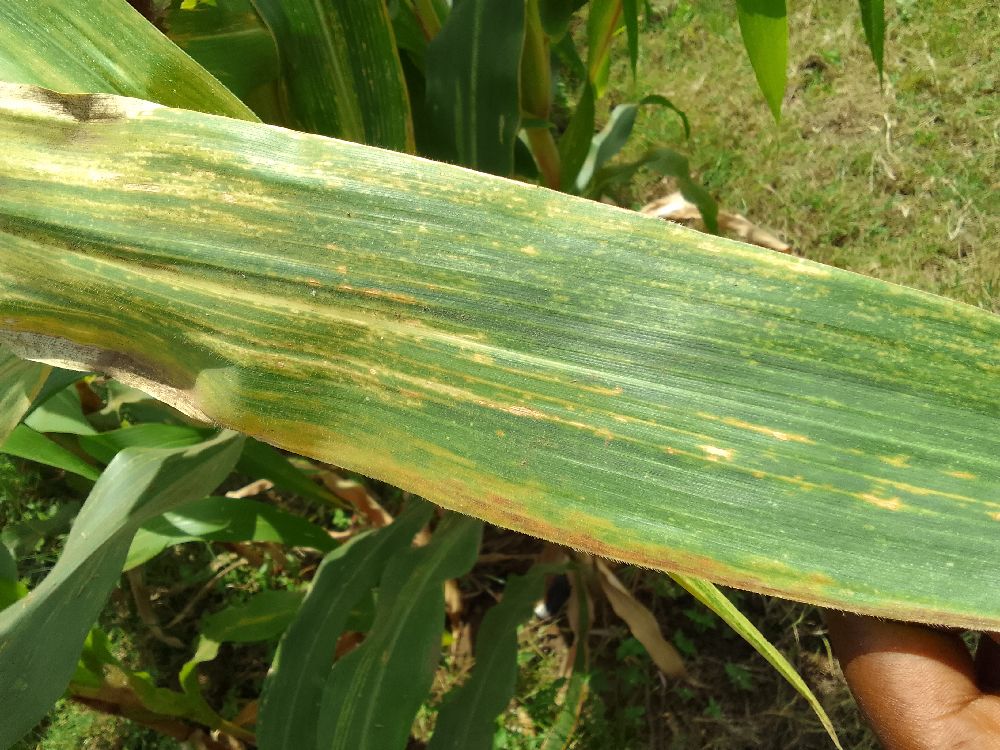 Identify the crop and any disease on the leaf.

maize, maize lethal necrosis
